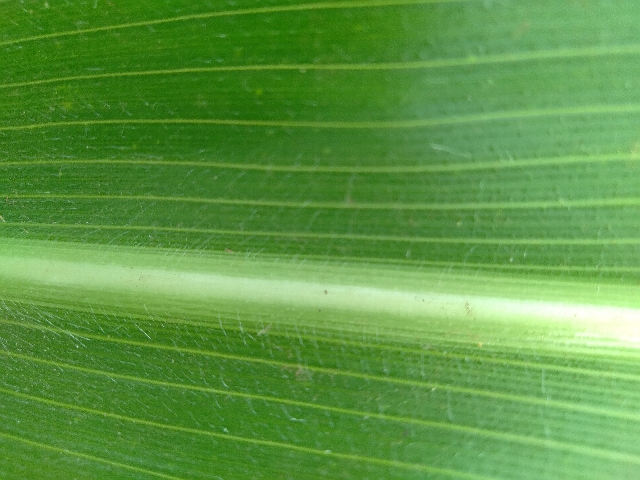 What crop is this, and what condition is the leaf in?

maize, healthy
